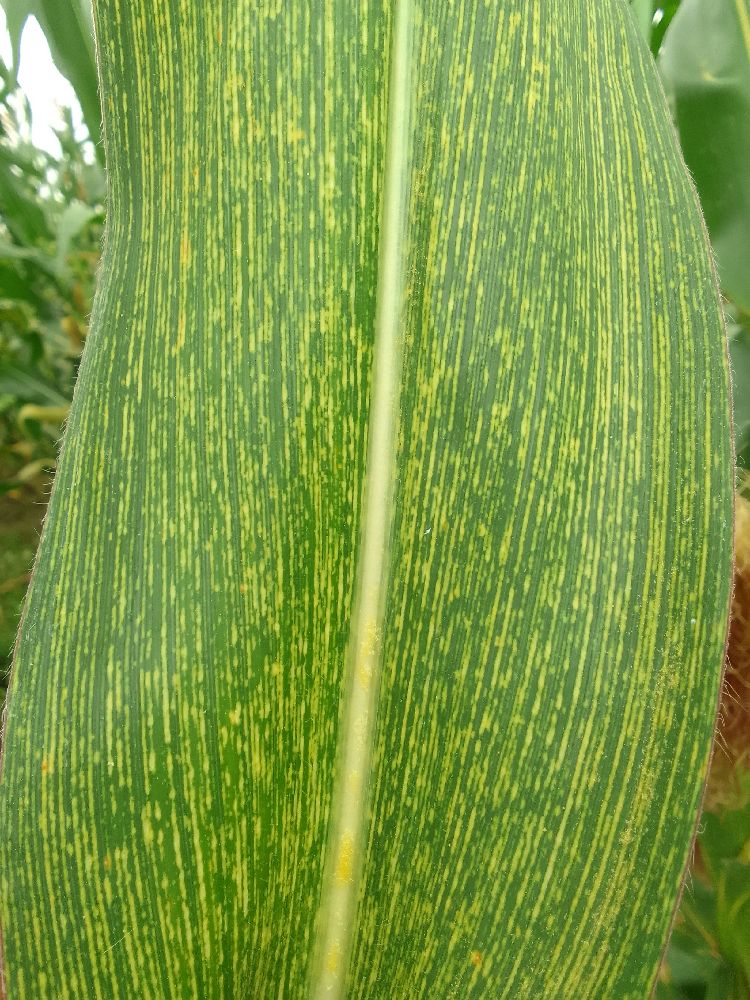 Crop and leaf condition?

maize, maize streak virus
